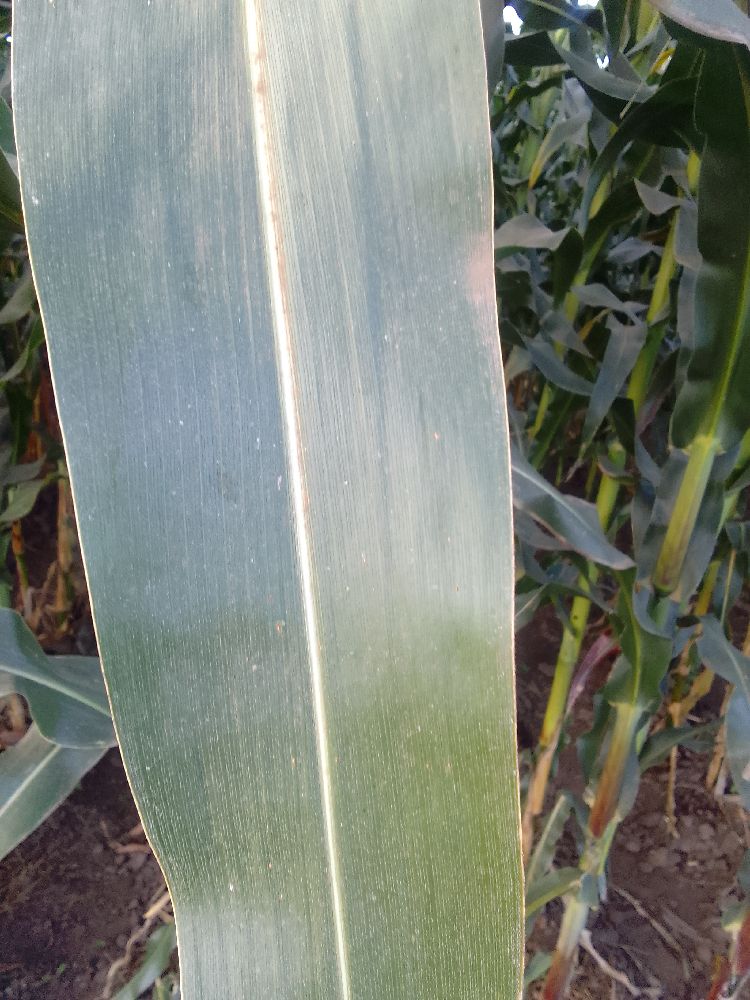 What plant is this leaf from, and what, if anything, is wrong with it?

maize, healthy
